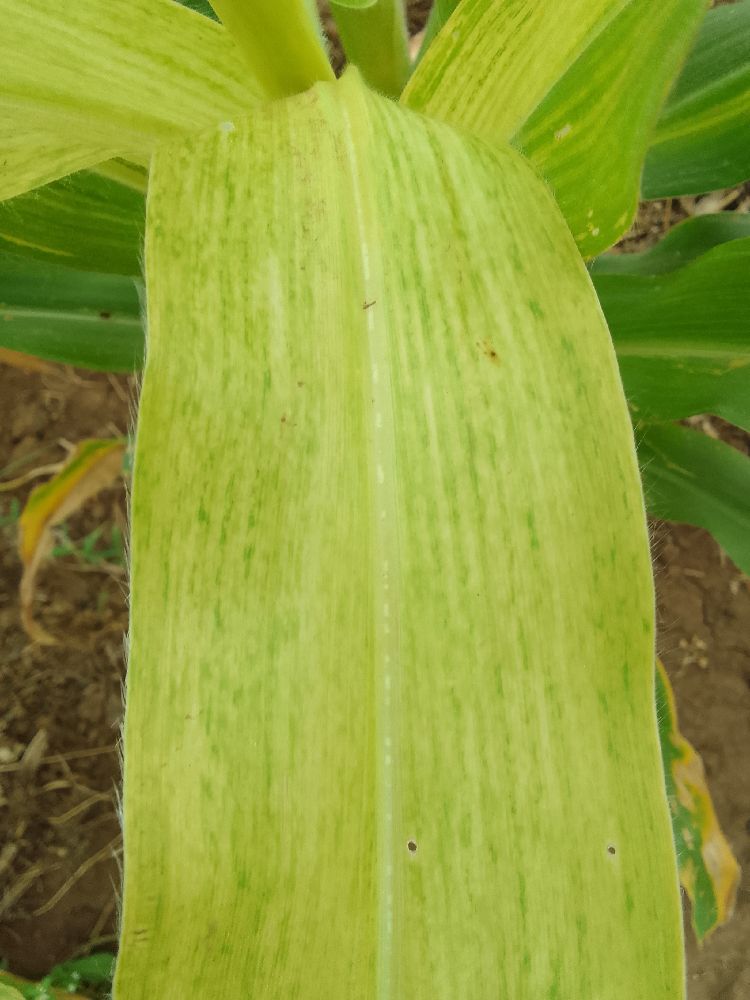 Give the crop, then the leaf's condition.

maize, maize lethal necrosis
